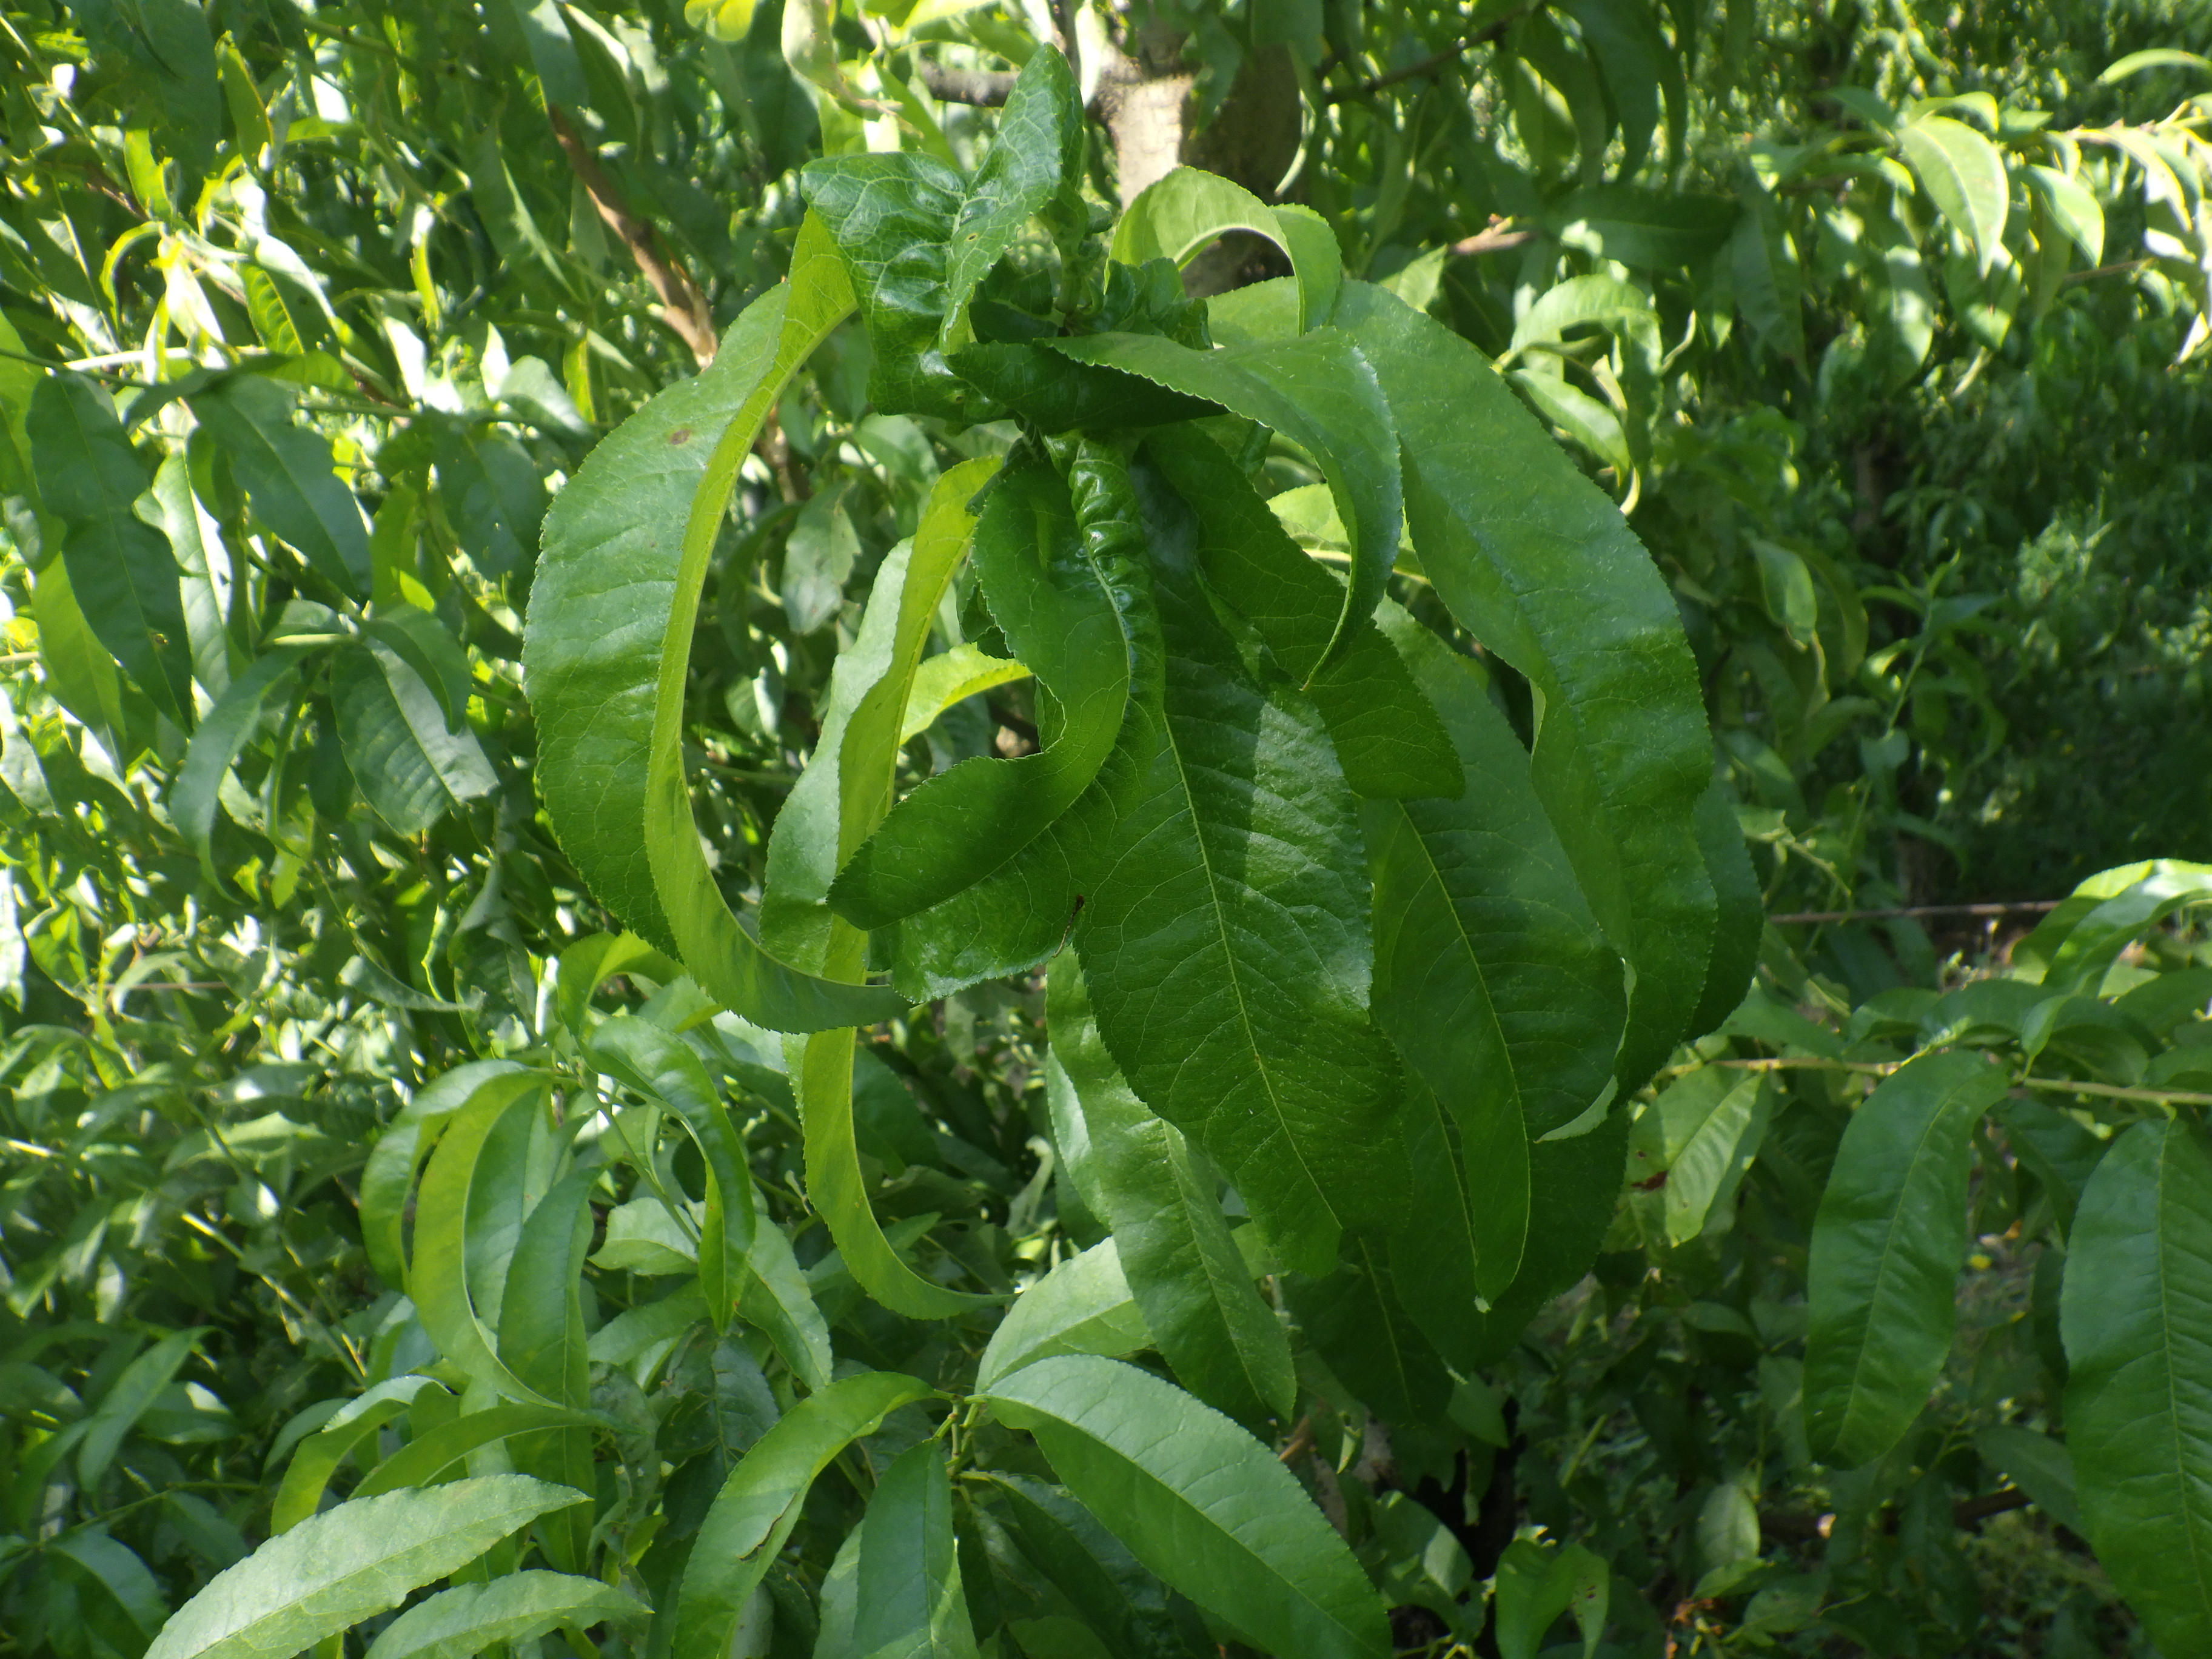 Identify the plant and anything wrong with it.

peach, aphids, shot hole disease
